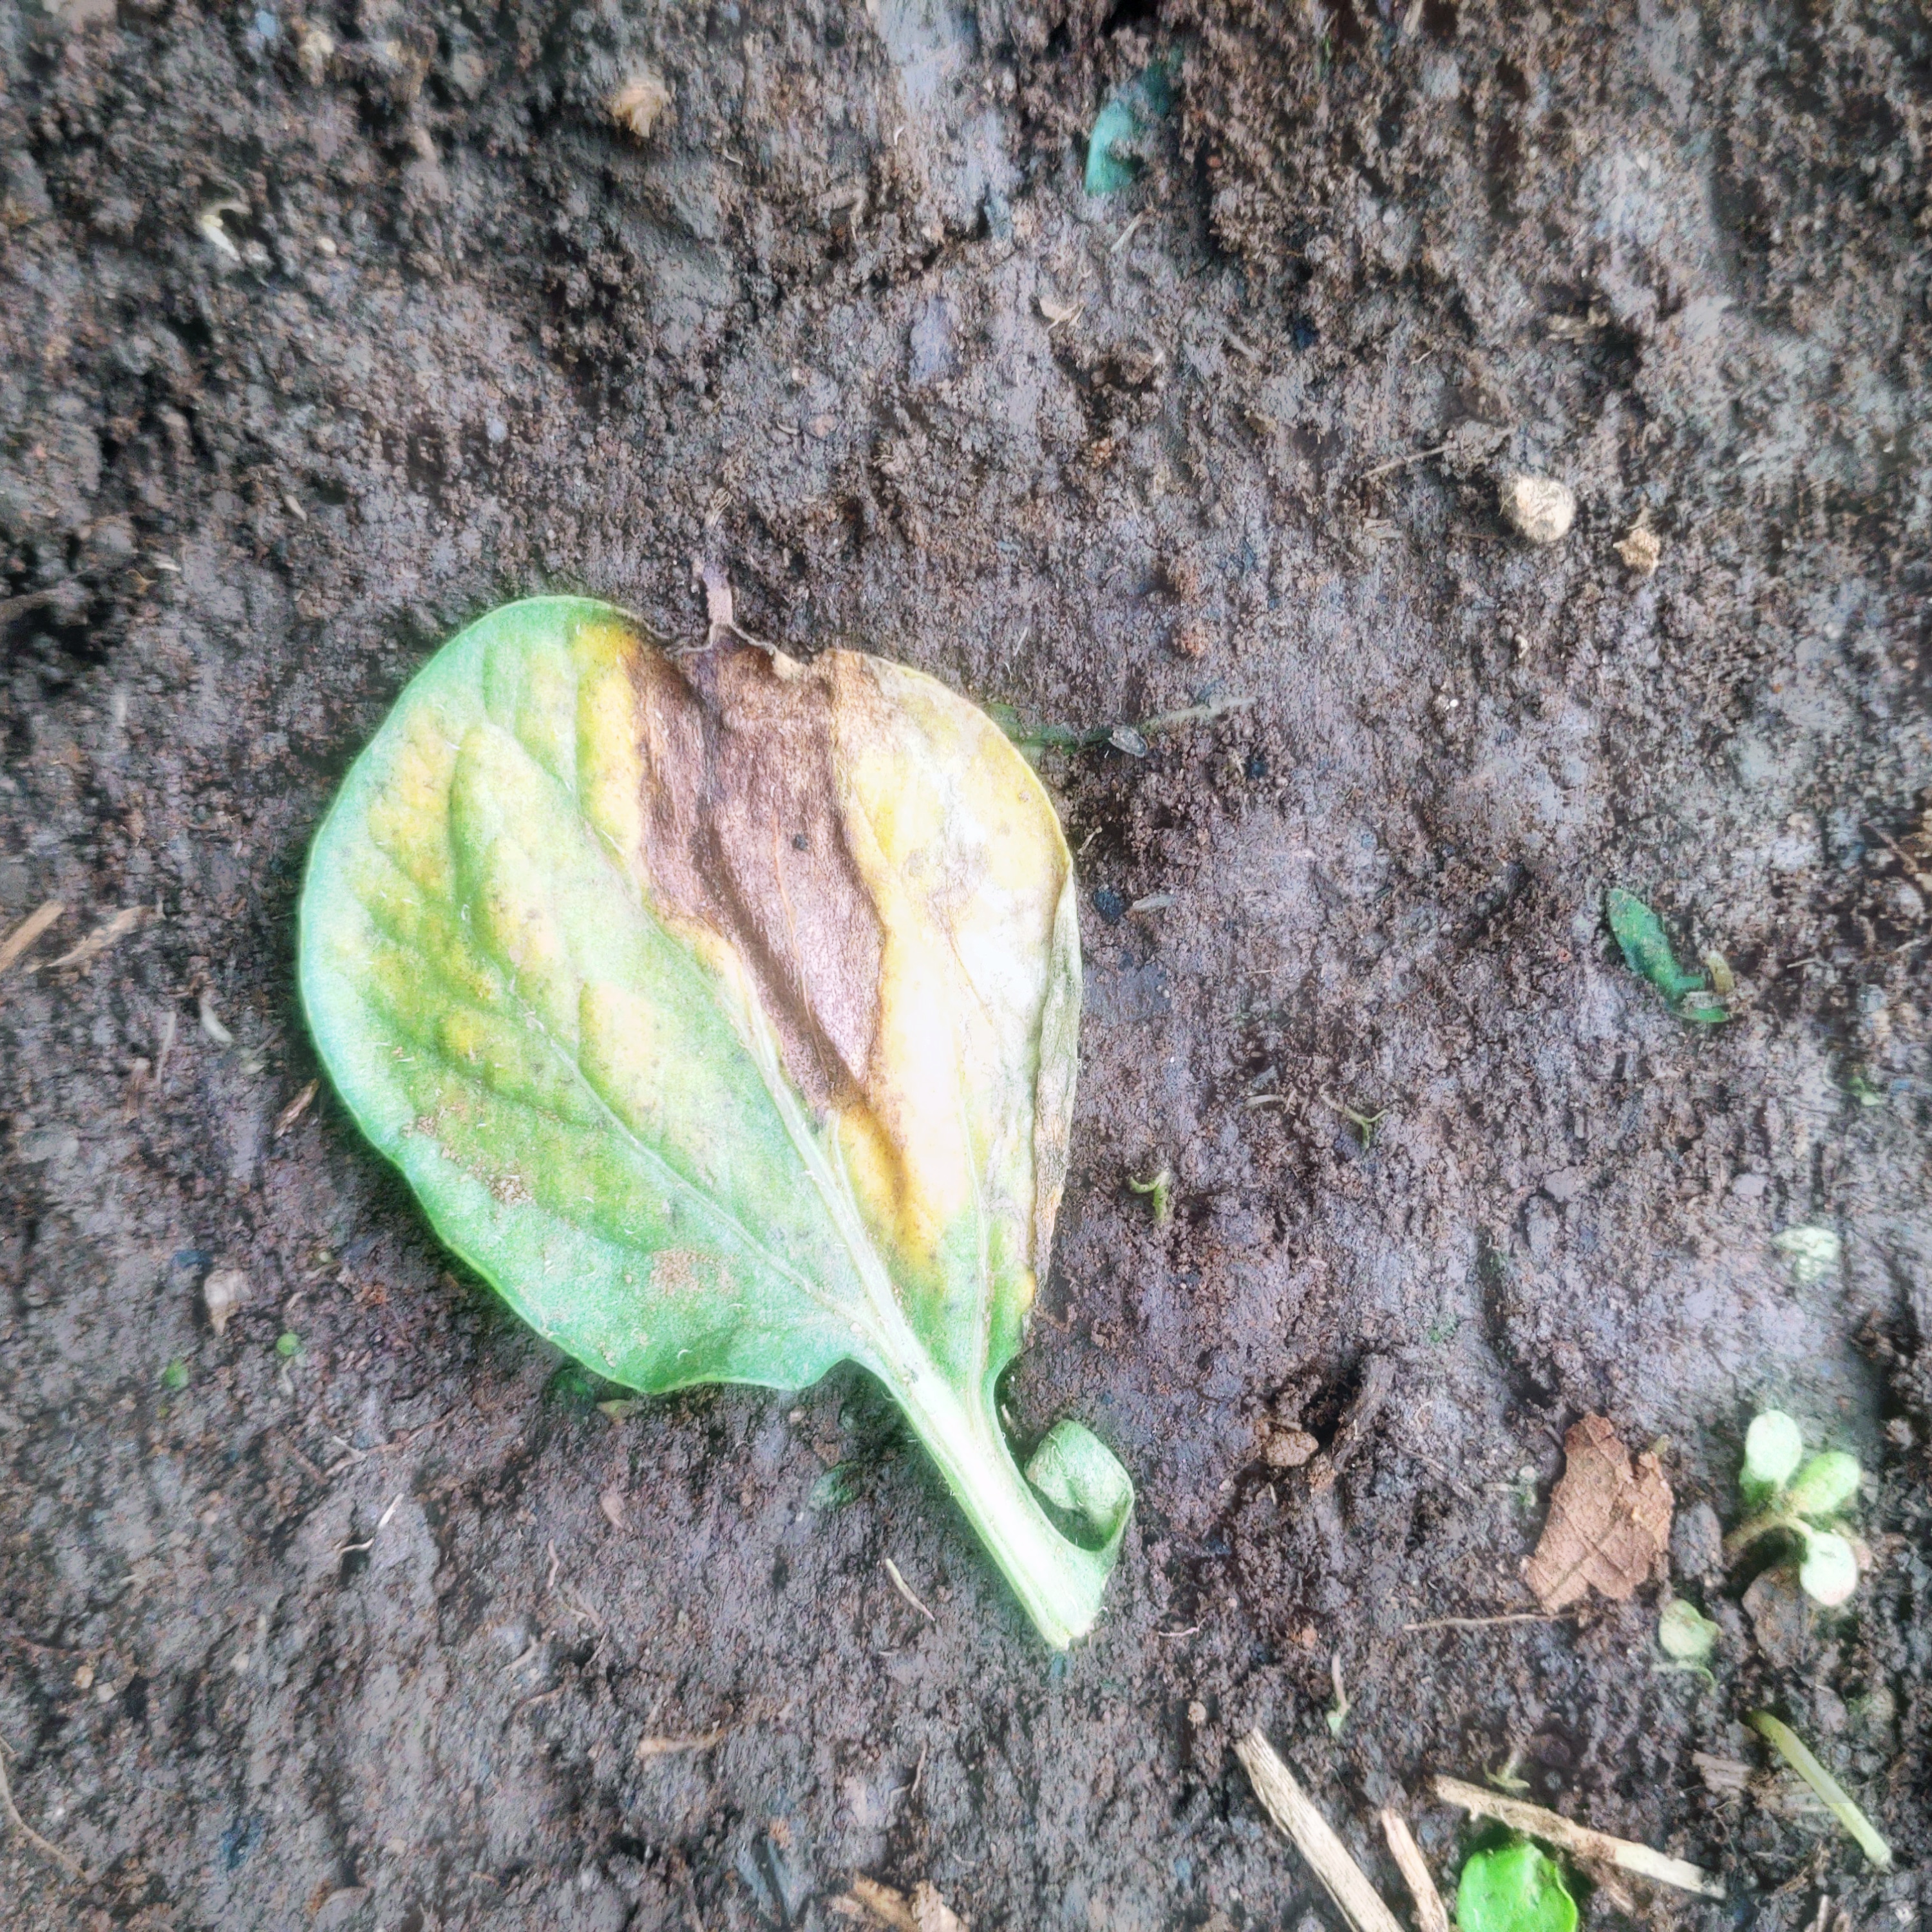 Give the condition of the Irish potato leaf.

late blight
